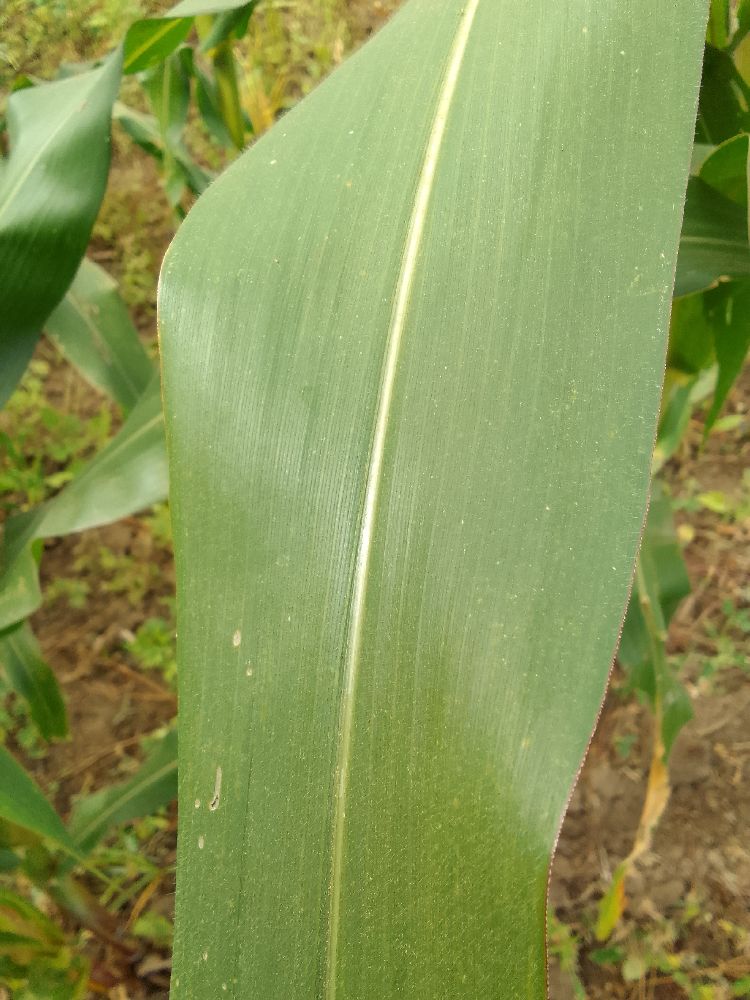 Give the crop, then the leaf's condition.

maize, healthy
